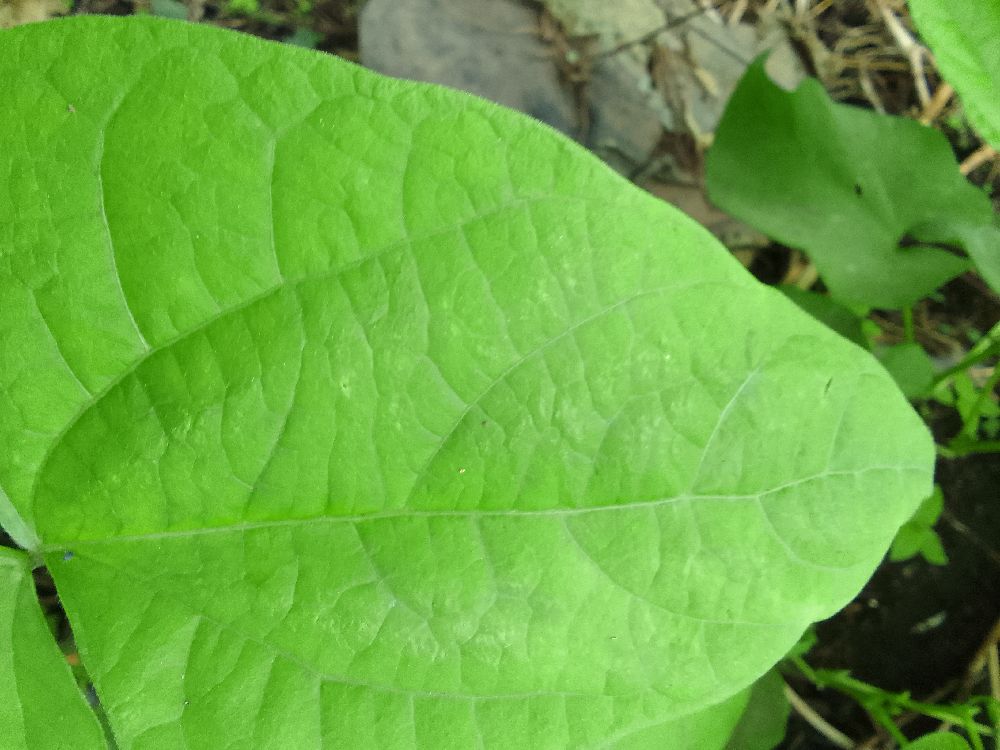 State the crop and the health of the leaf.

common bean, healthy
